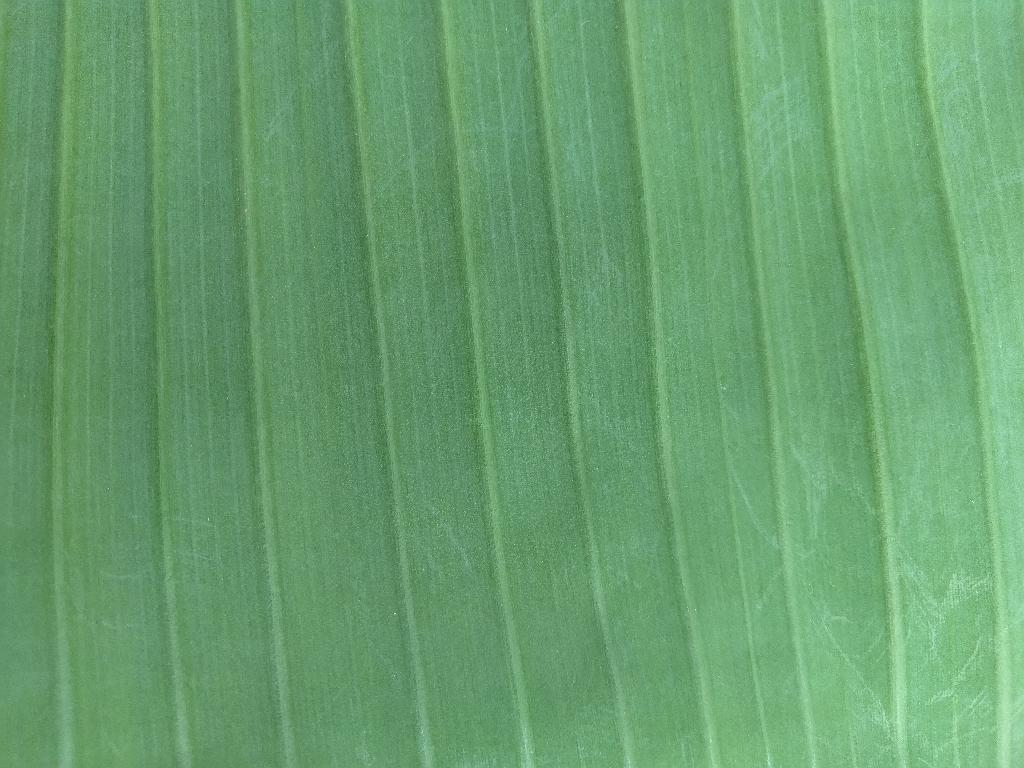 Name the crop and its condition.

banana, healthy
